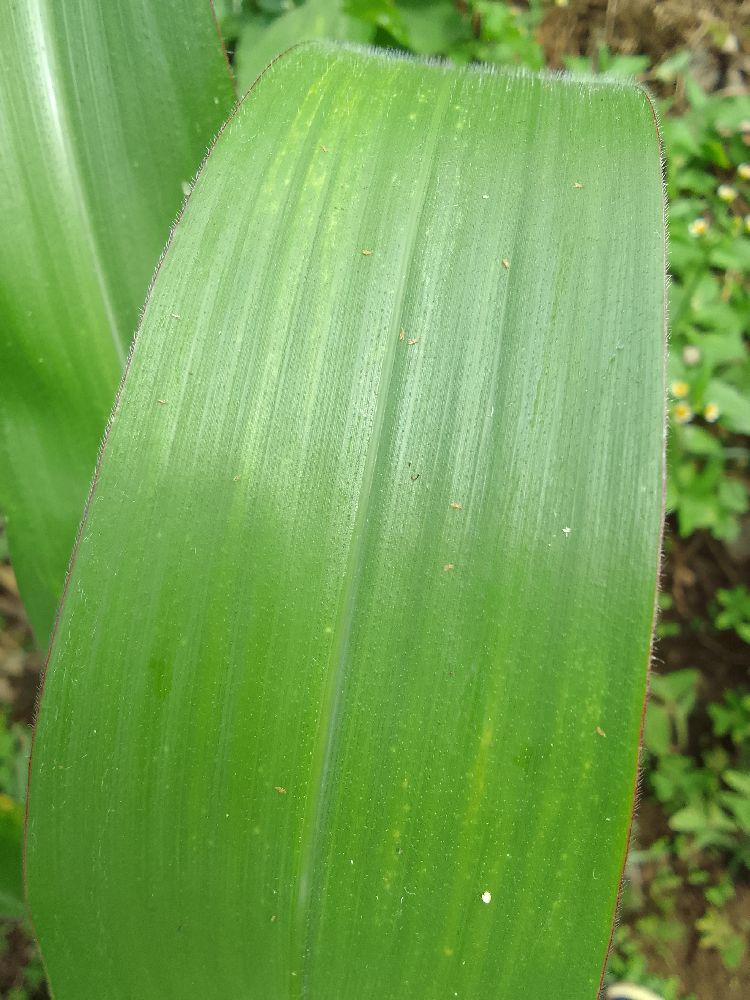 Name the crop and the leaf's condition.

maize, healthy
